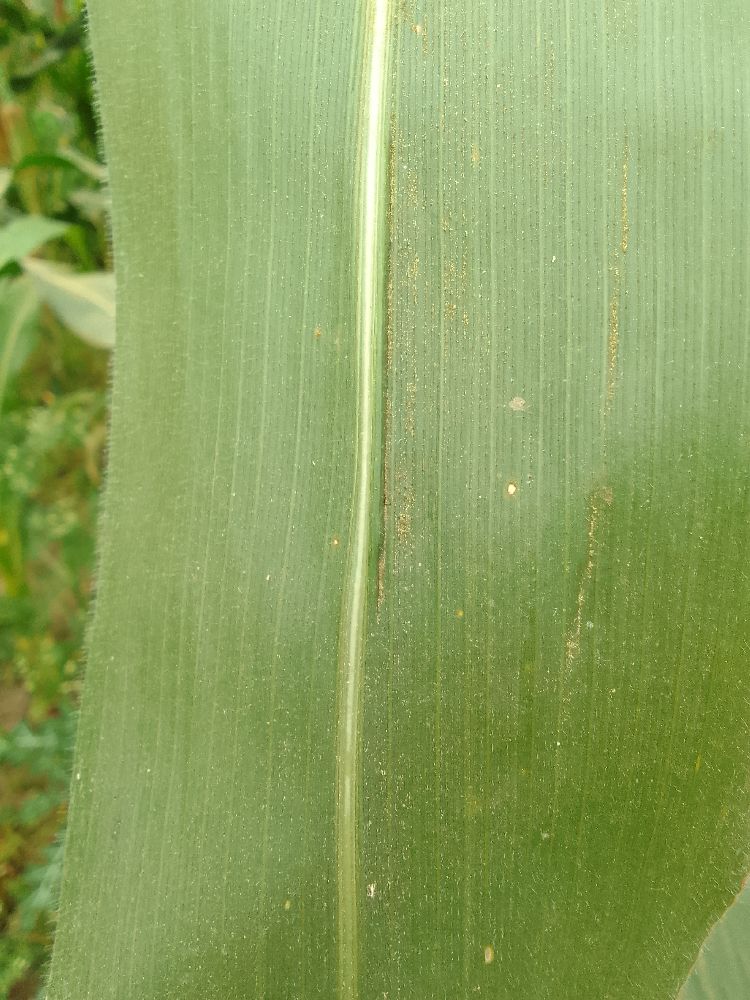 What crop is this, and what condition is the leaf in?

maize, healthy
